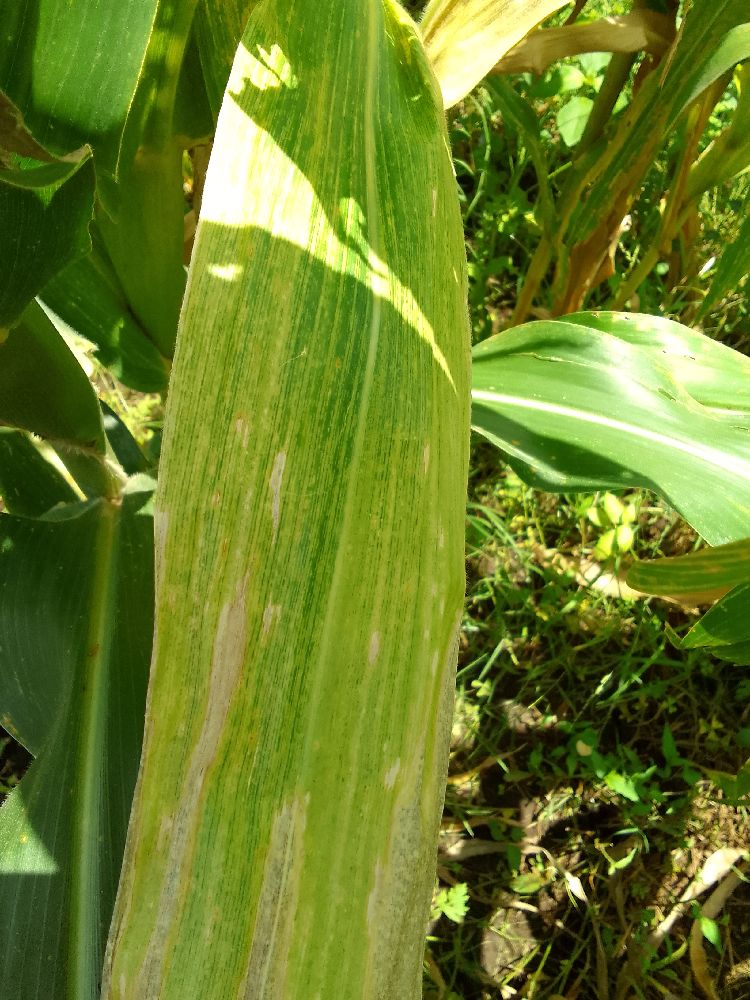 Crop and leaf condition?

maize, maize lethal necrosis
